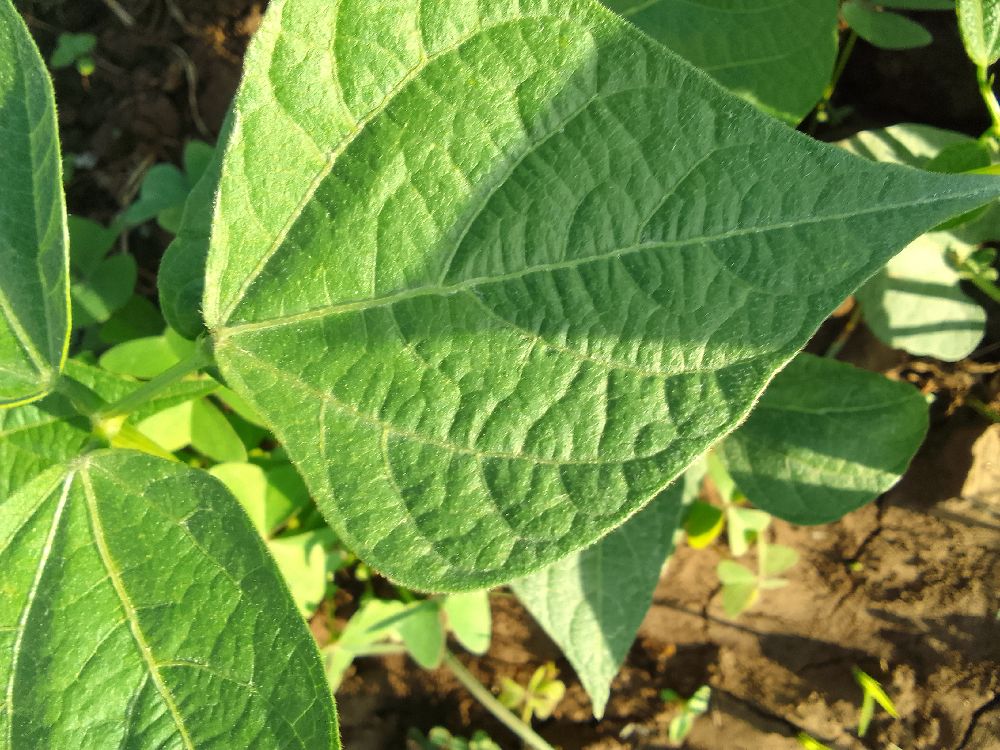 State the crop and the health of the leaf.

common bean, healthy
